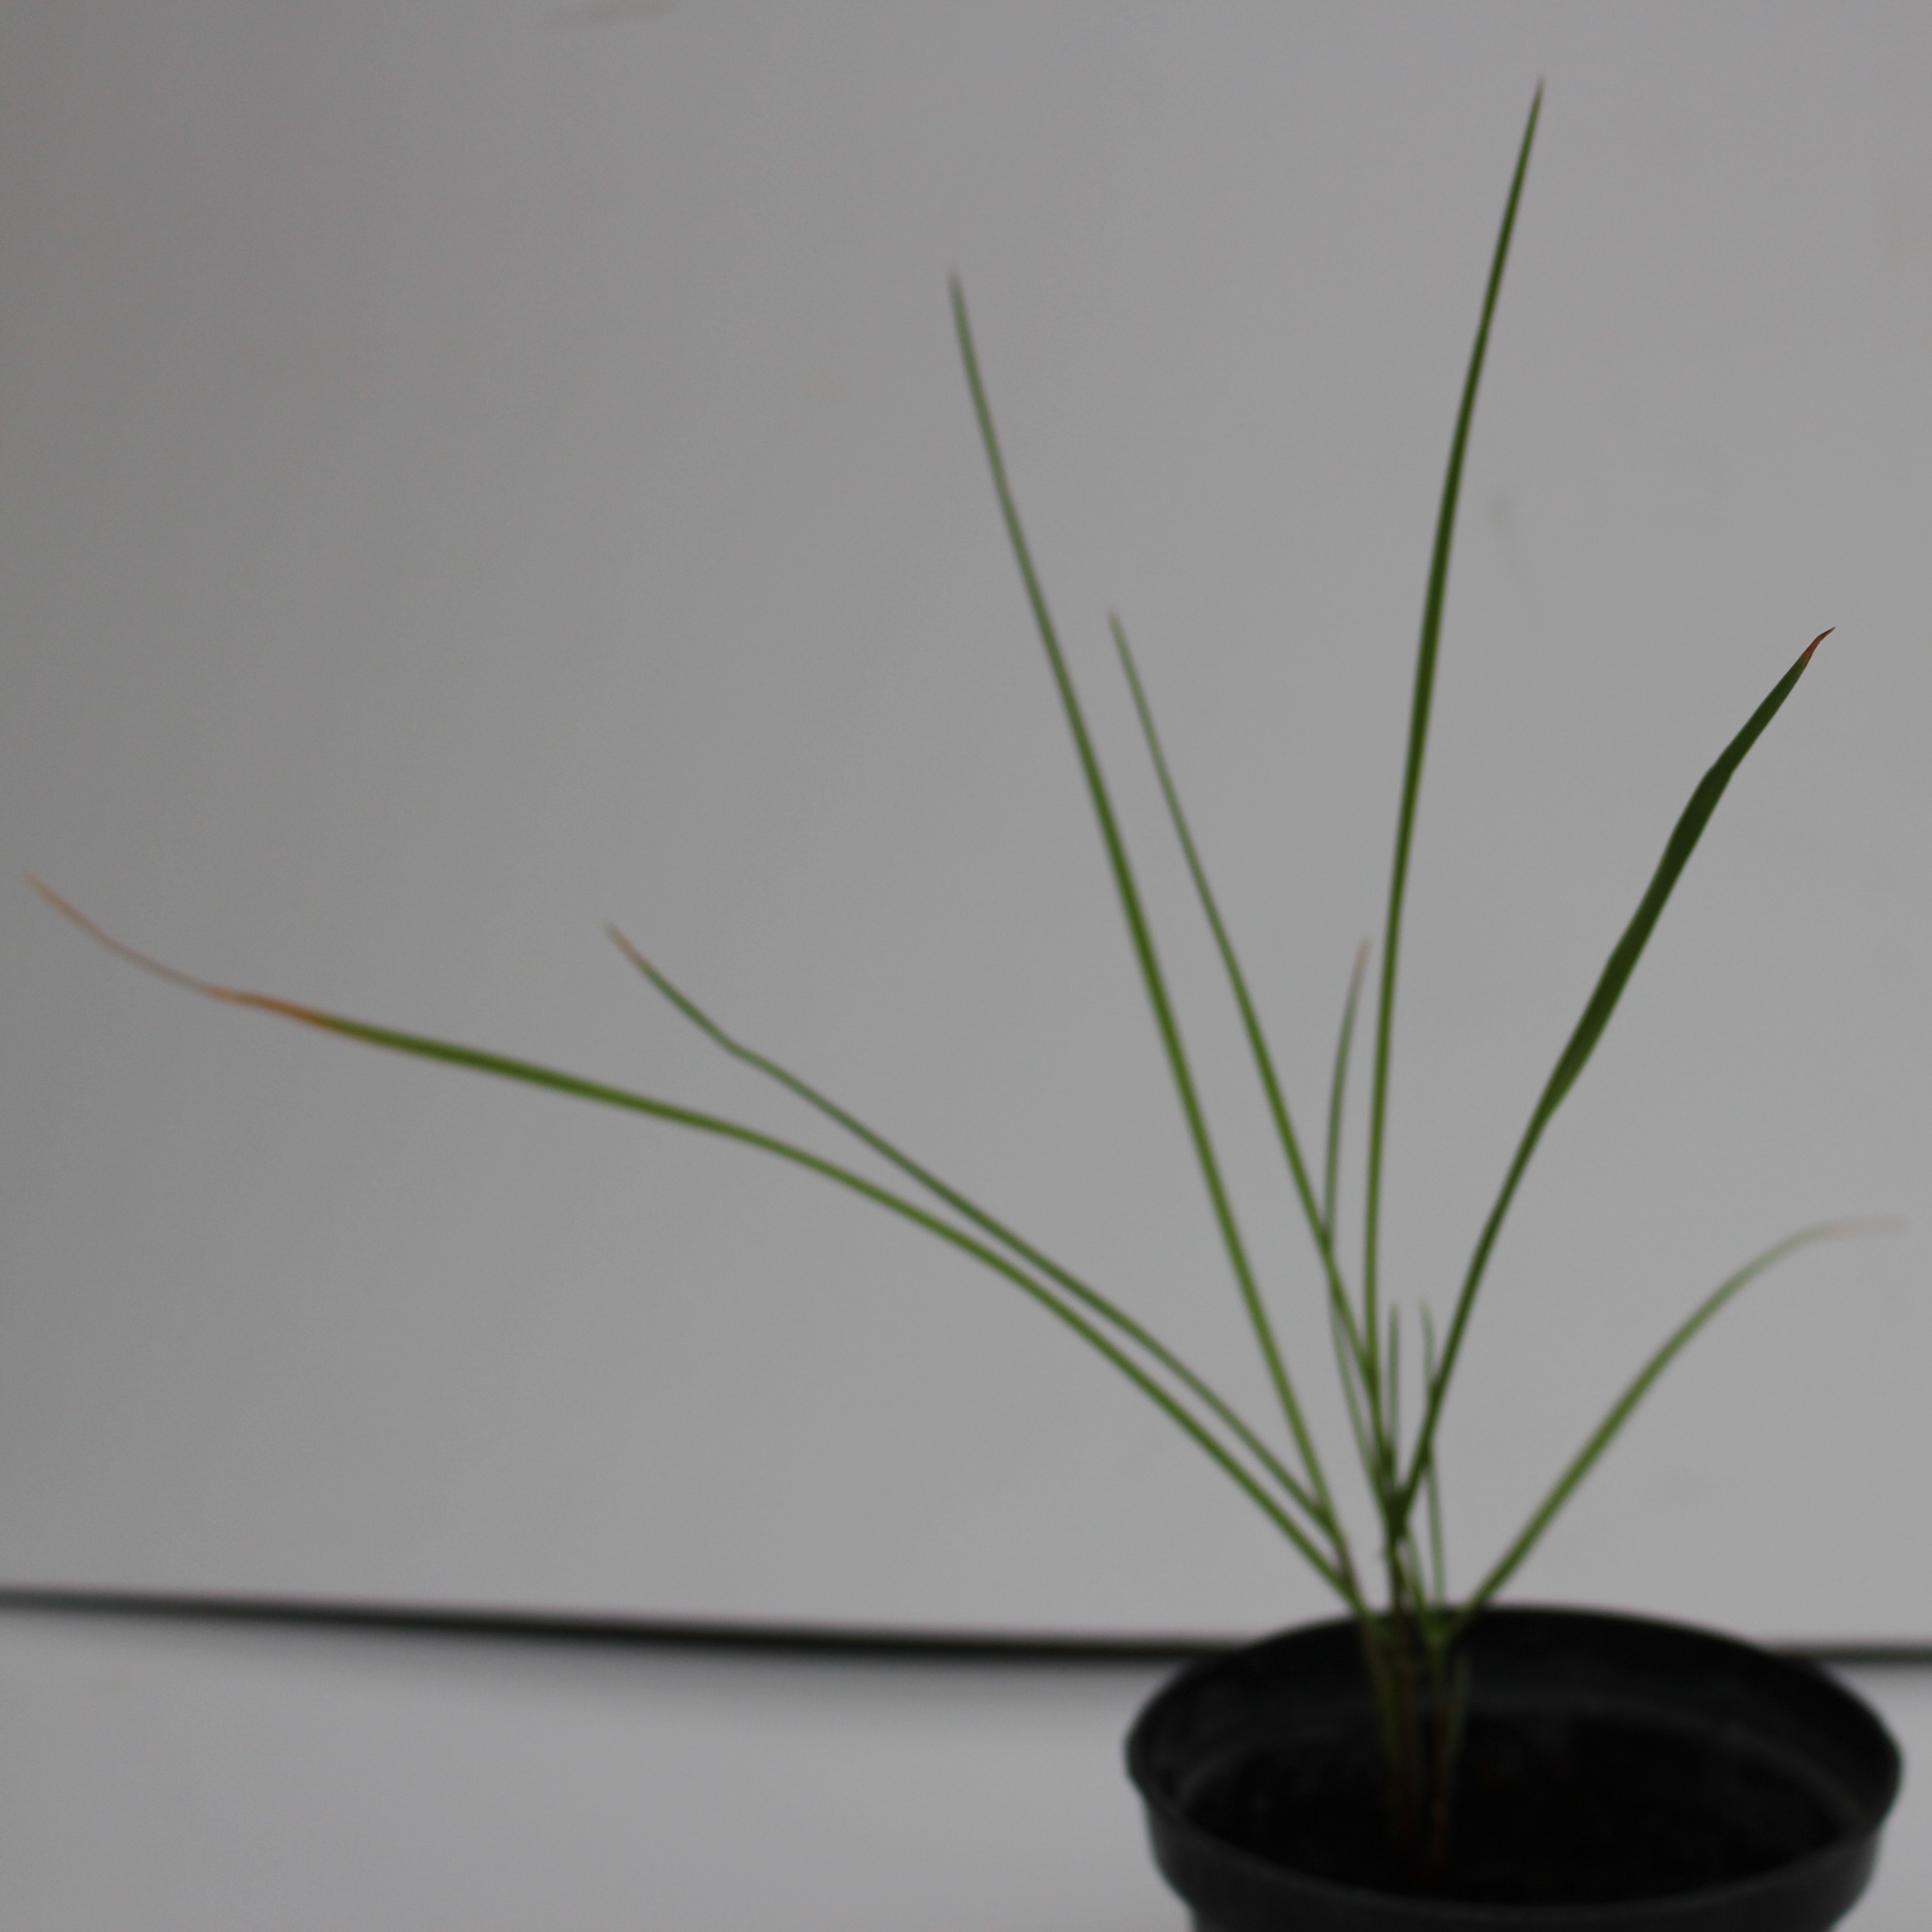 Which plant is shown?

Lolium multiflorum
